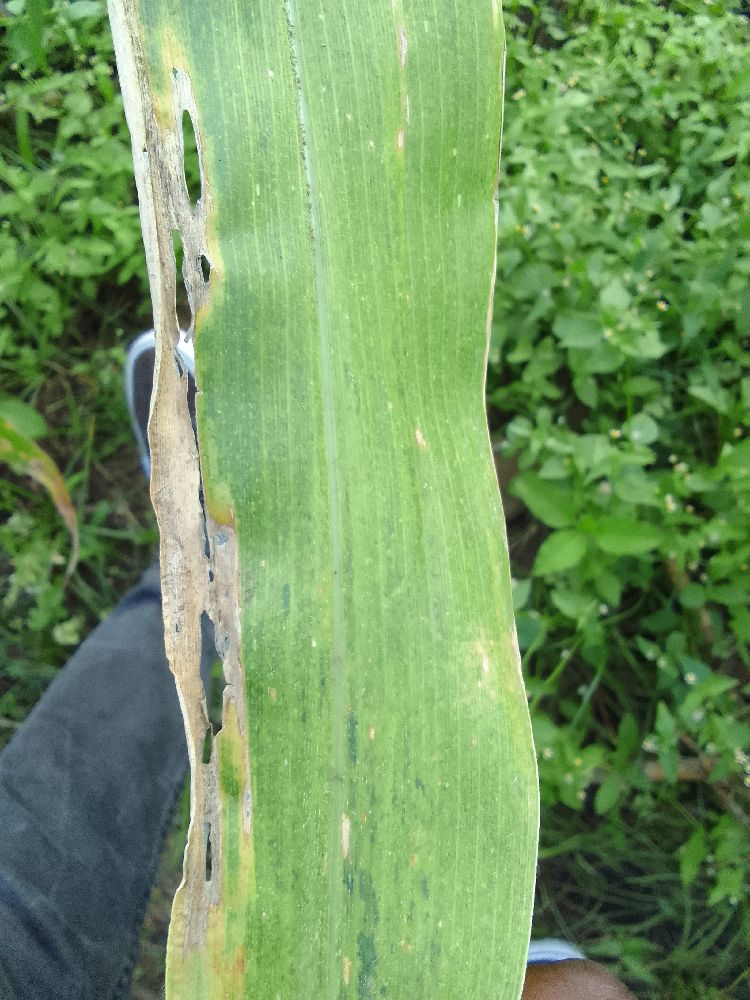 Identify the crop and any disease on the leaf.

maize, maize lethal necrosis
